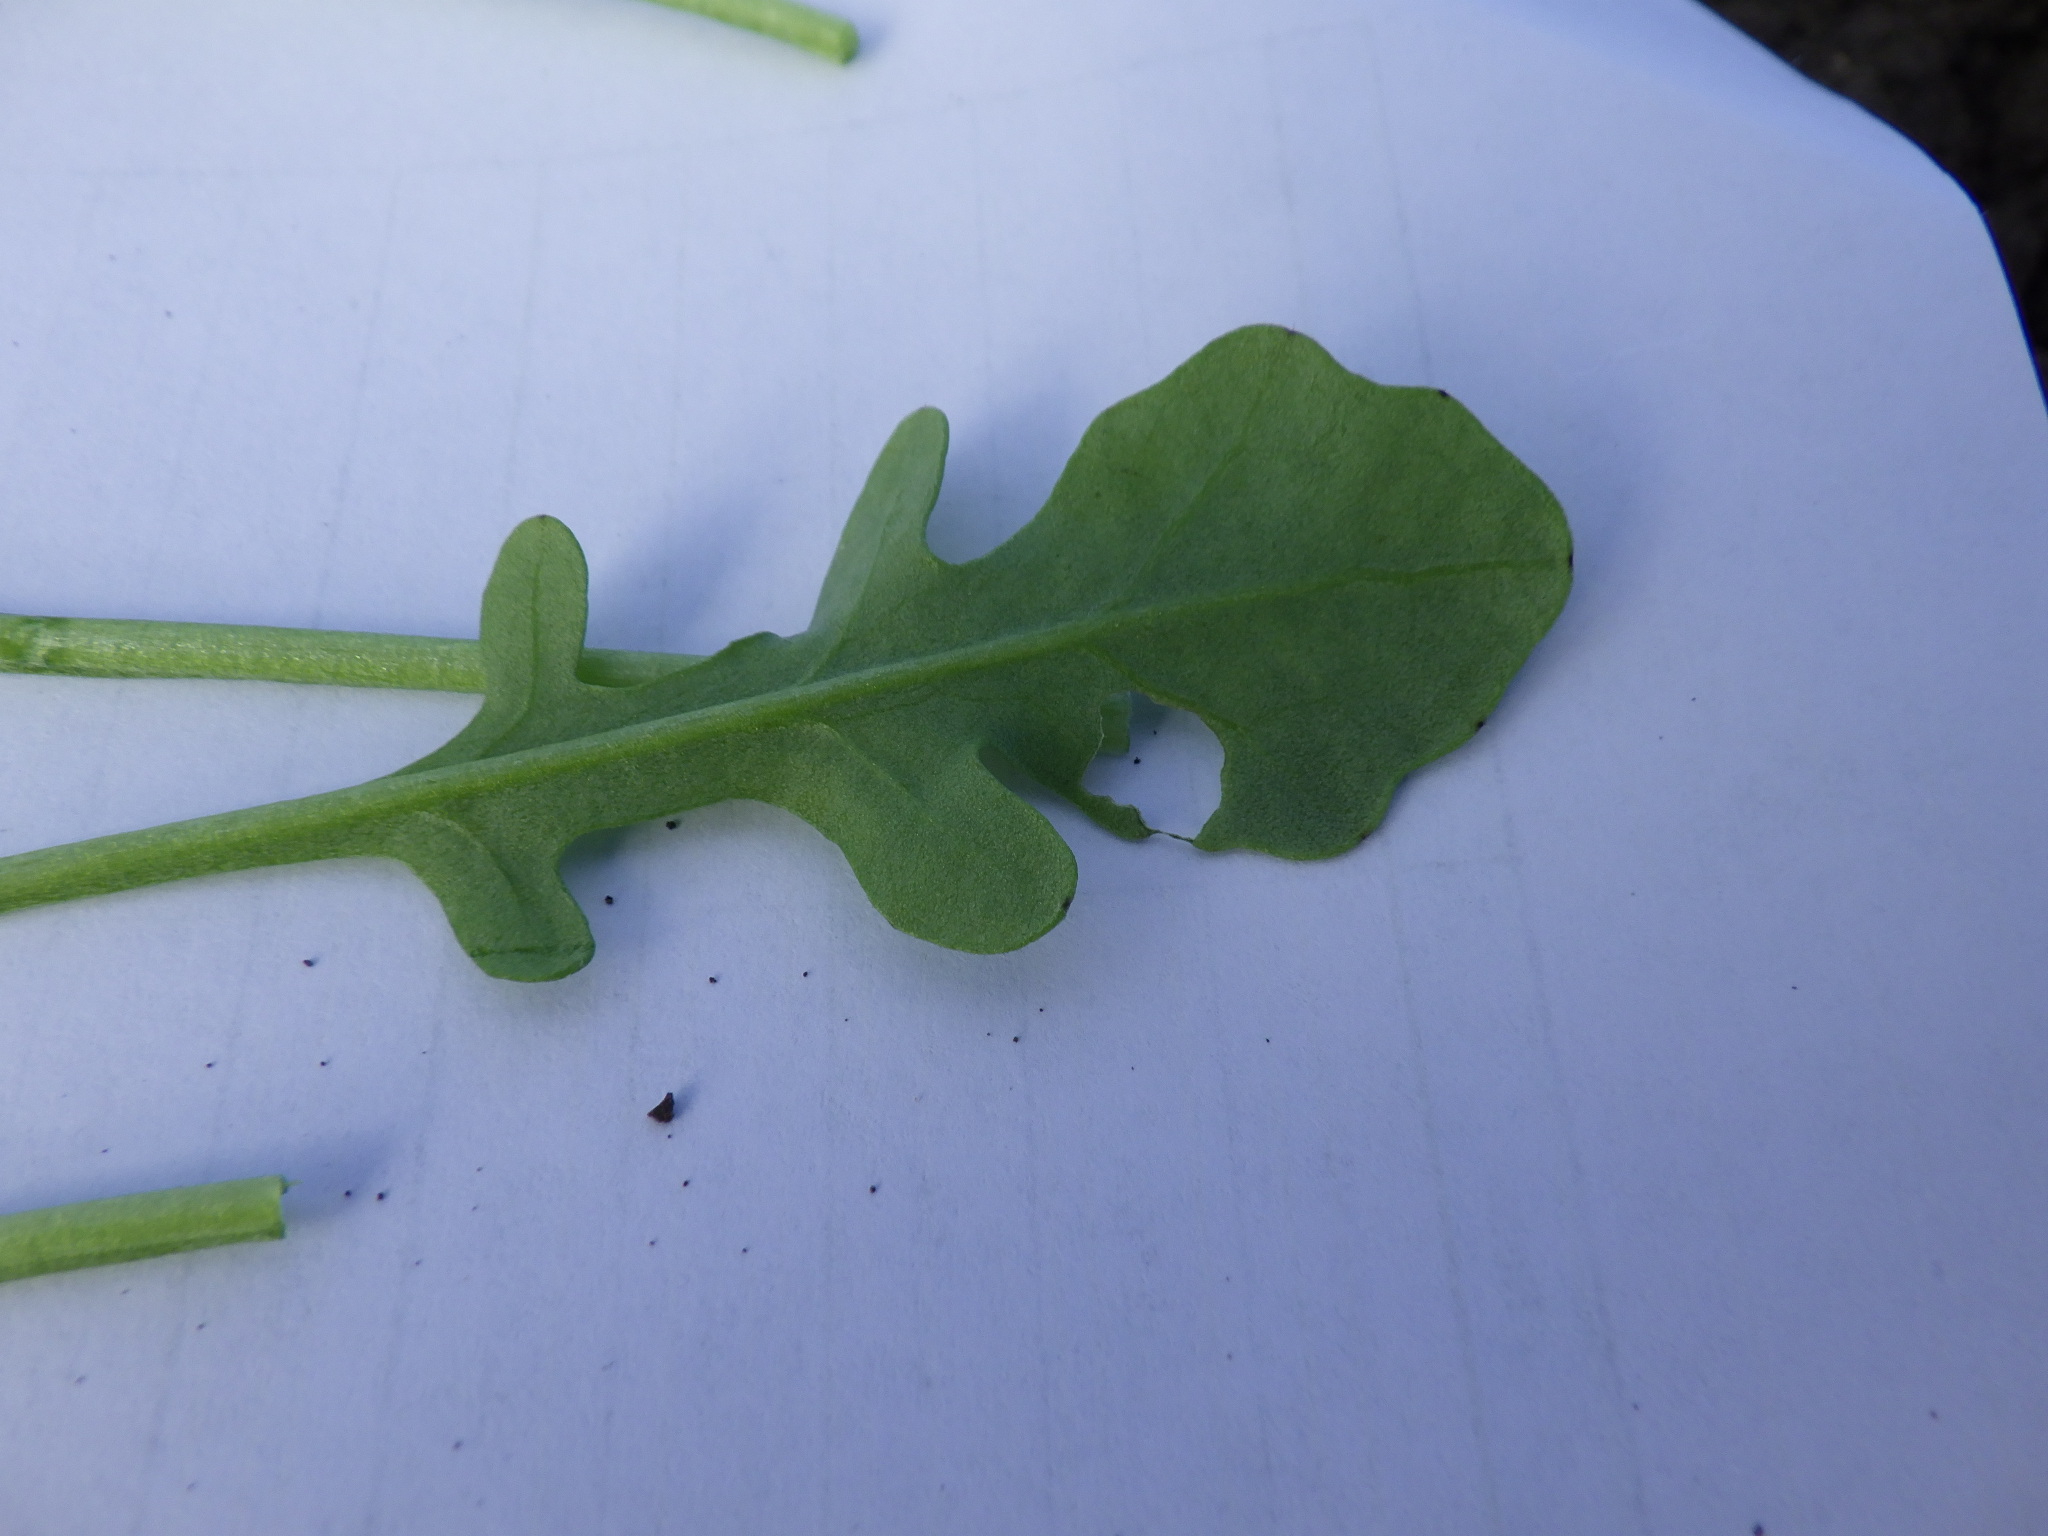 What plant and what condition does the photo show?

rocket, phytophagous
